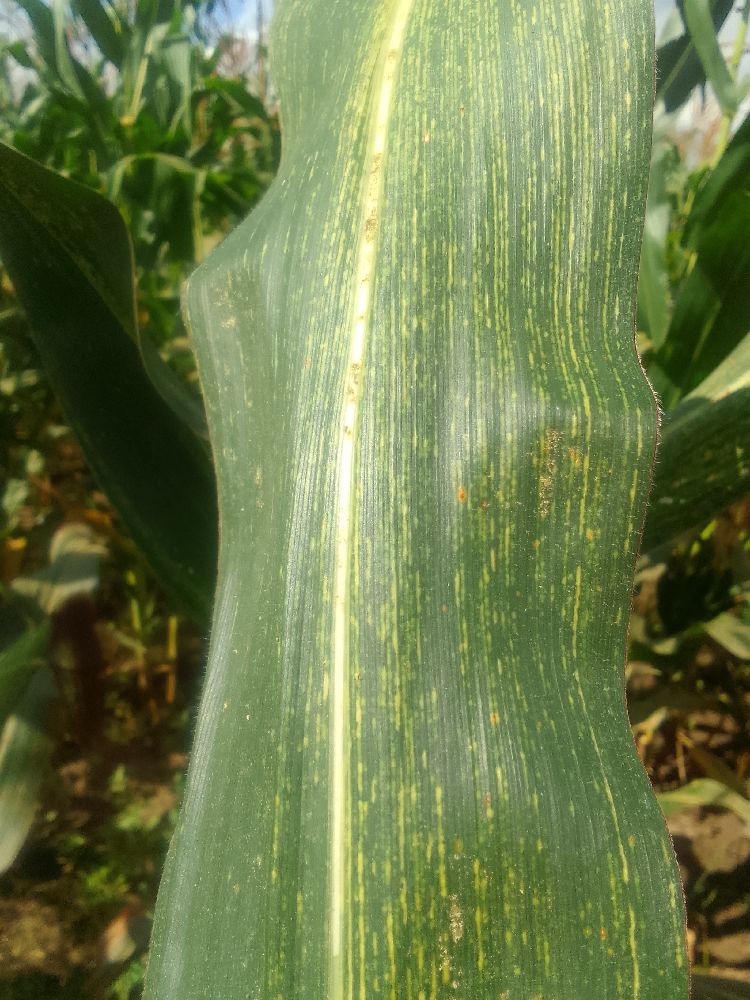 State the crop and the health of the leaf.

maize, maize streak virus
